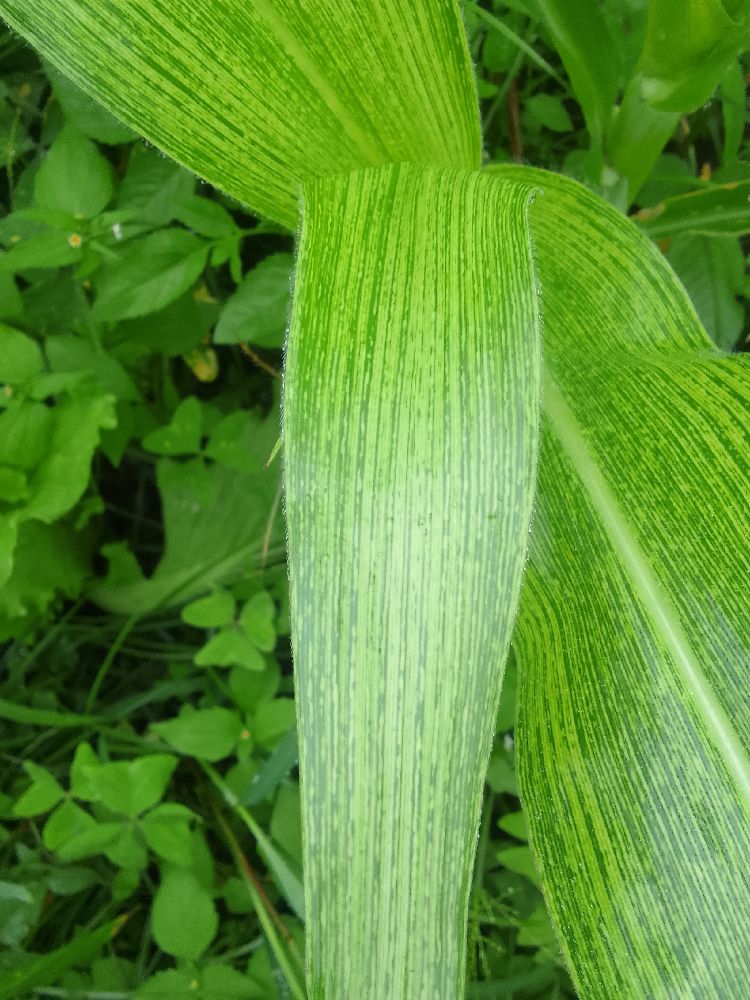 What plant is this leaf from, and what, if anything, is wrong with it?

maize, maize streak virus
